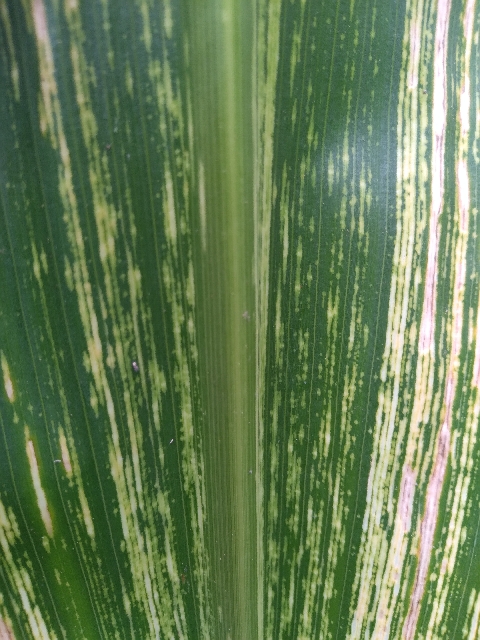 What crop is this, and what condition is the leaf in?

maize, maize streak virus
